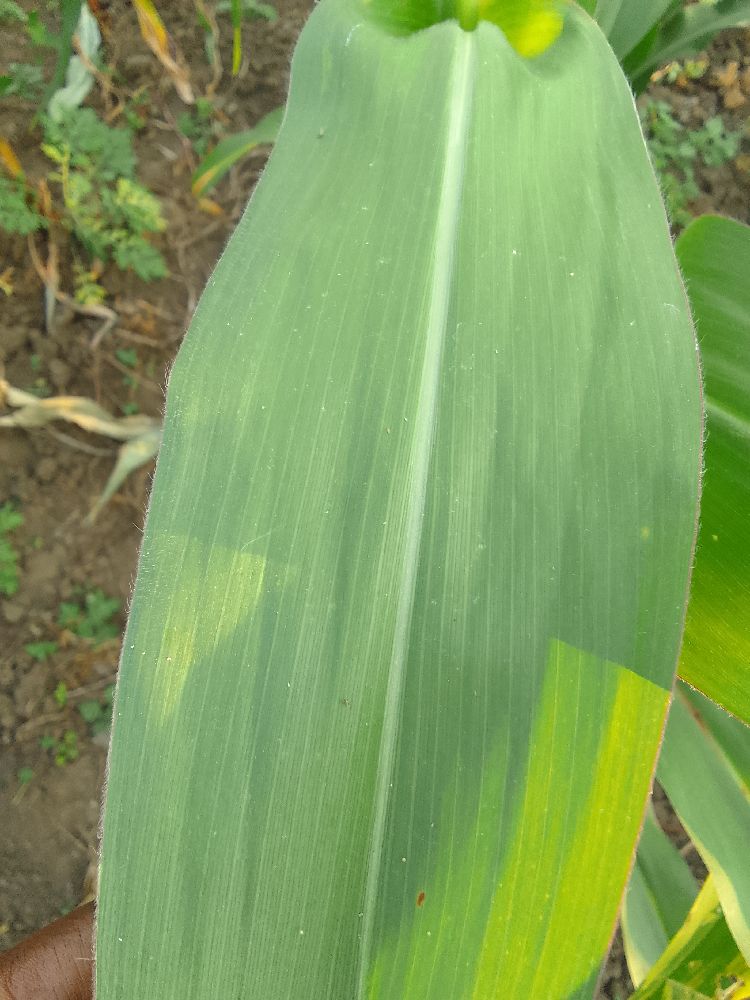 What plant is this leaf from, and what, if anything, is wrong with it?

maize, maize lethal necrosis
